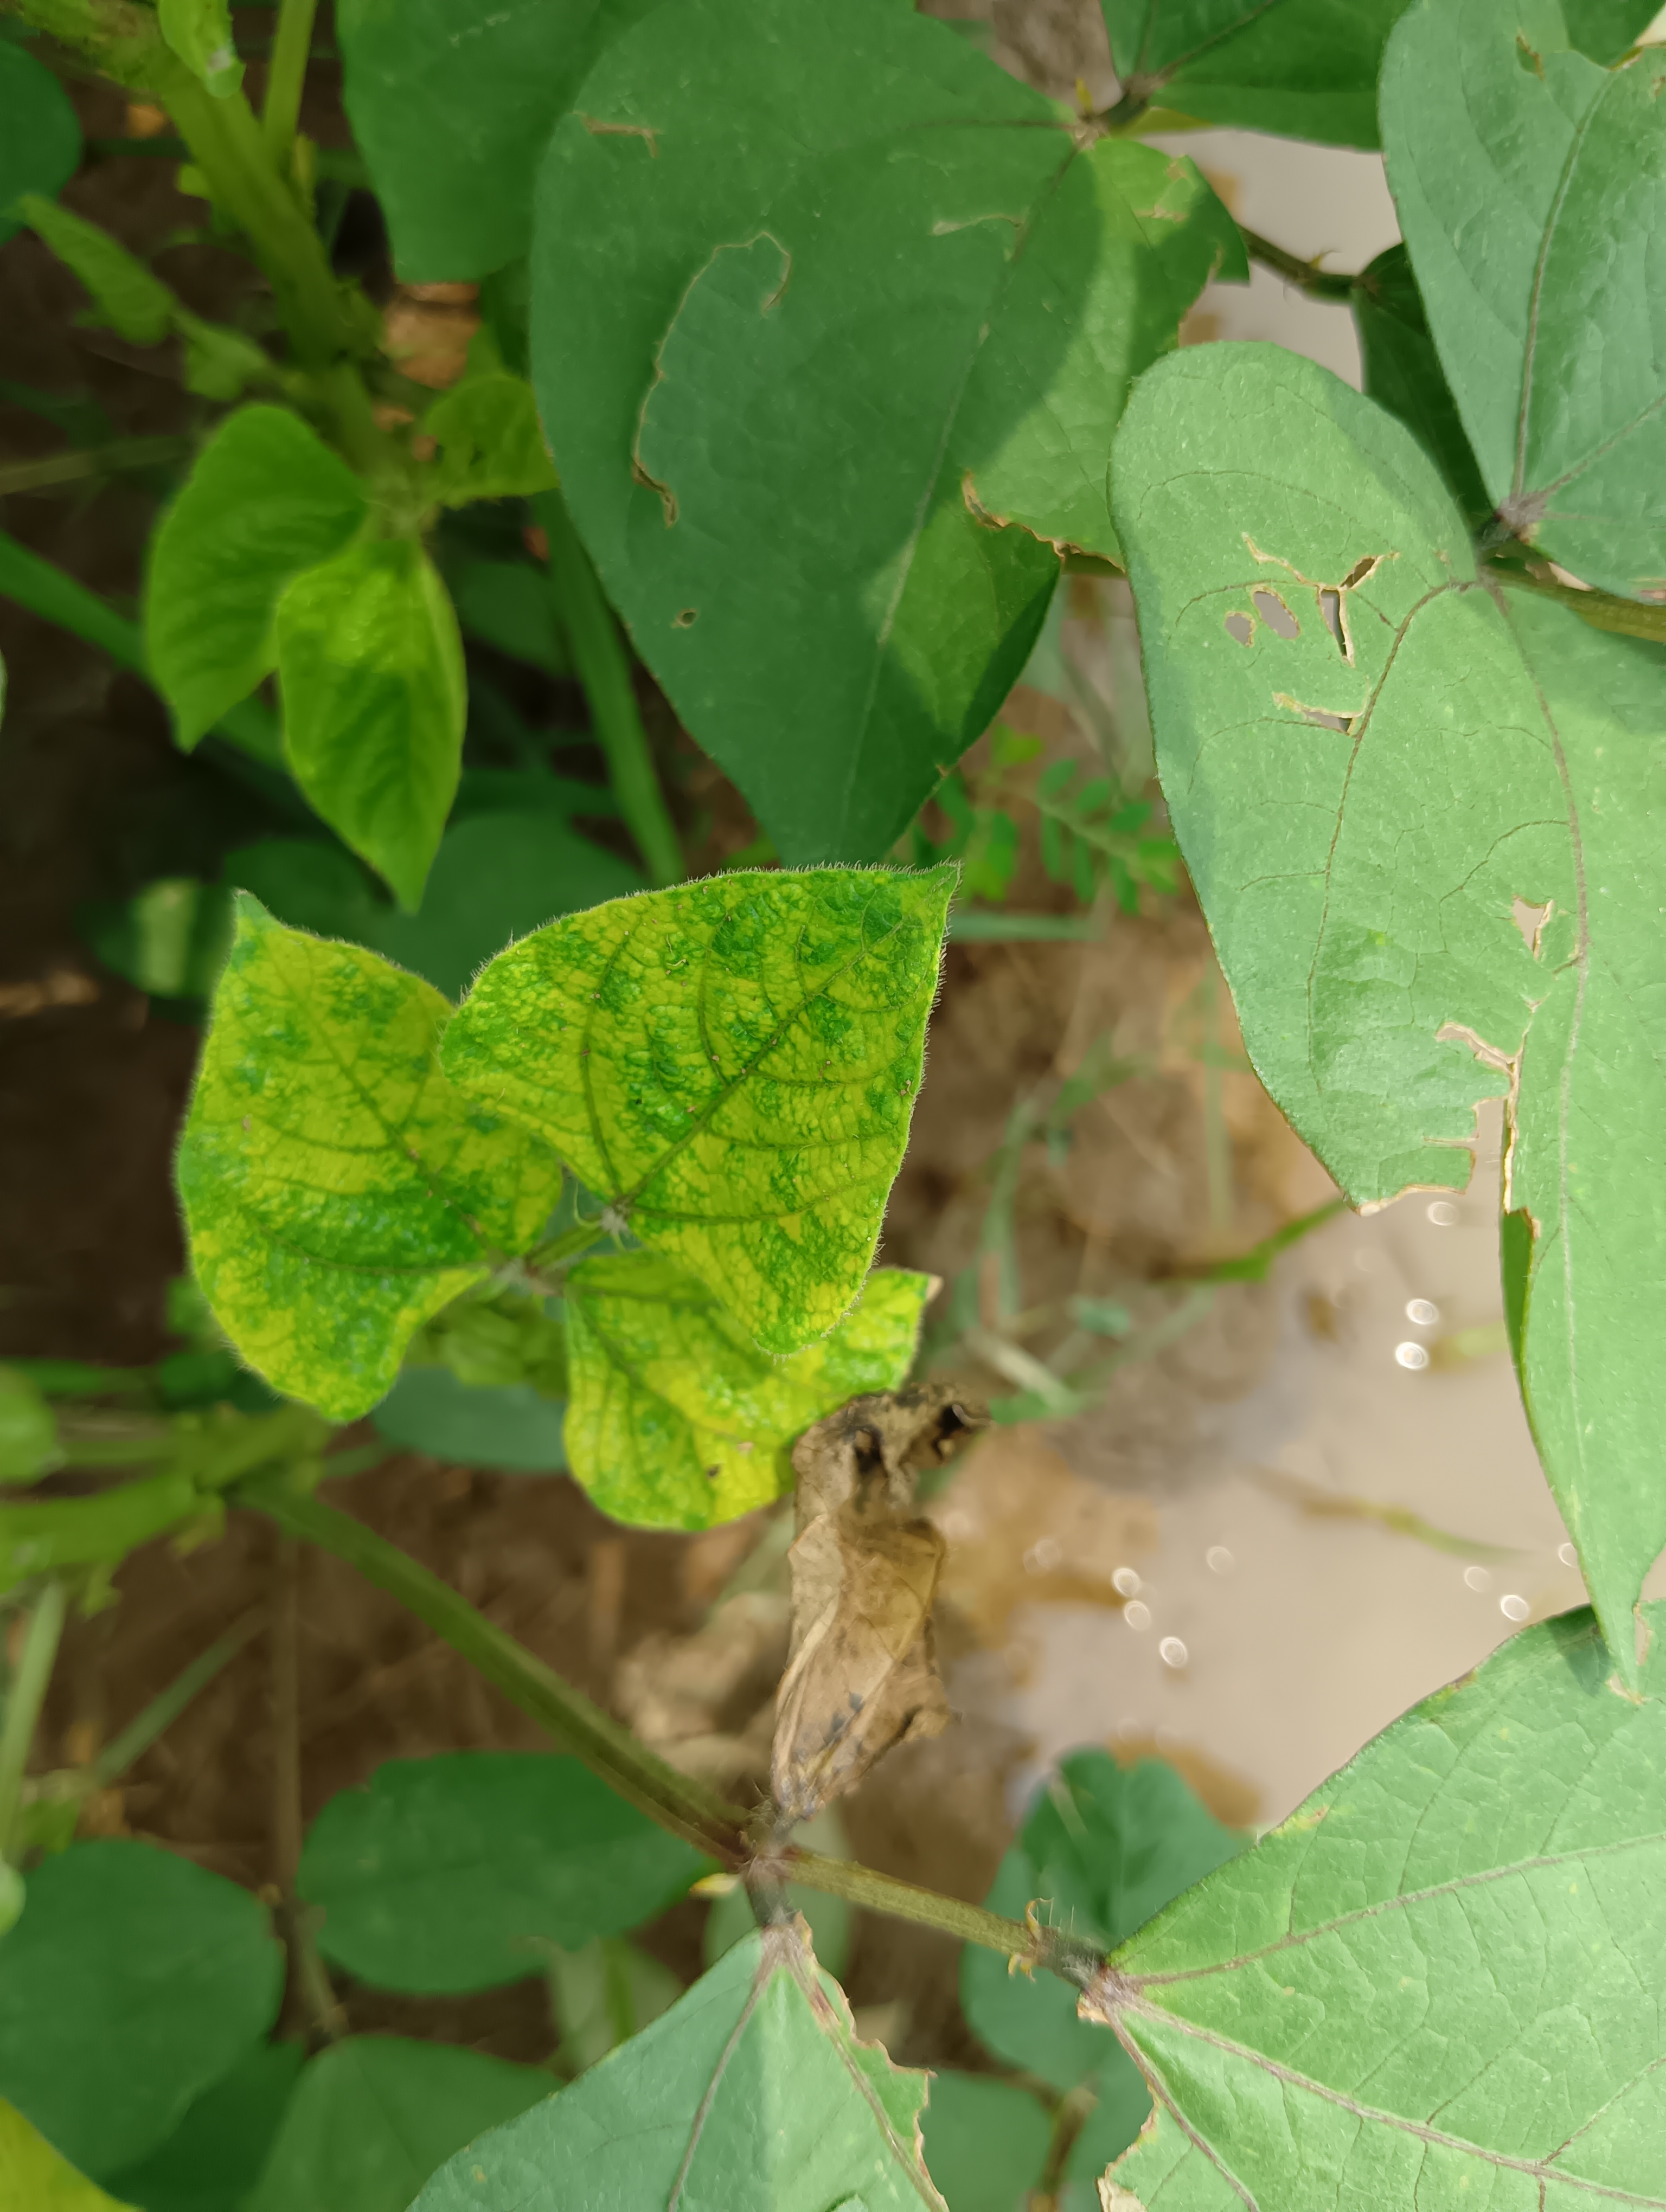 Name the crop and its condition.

mungbean, yellow mosaic
